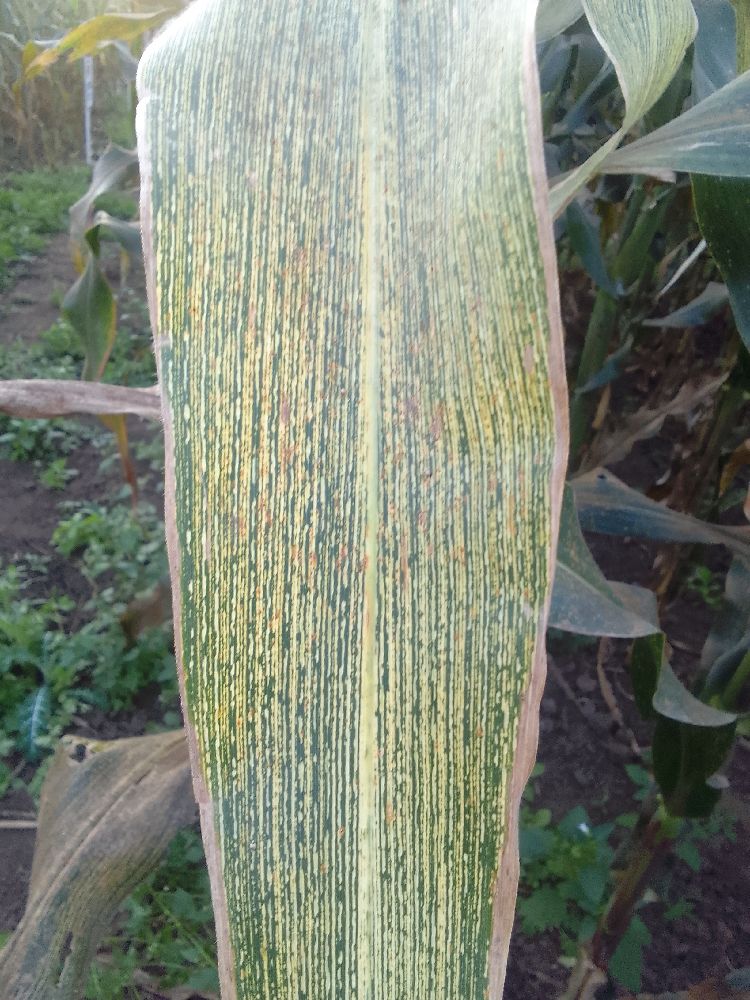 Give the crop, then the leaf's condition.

maize, maize streak virus
